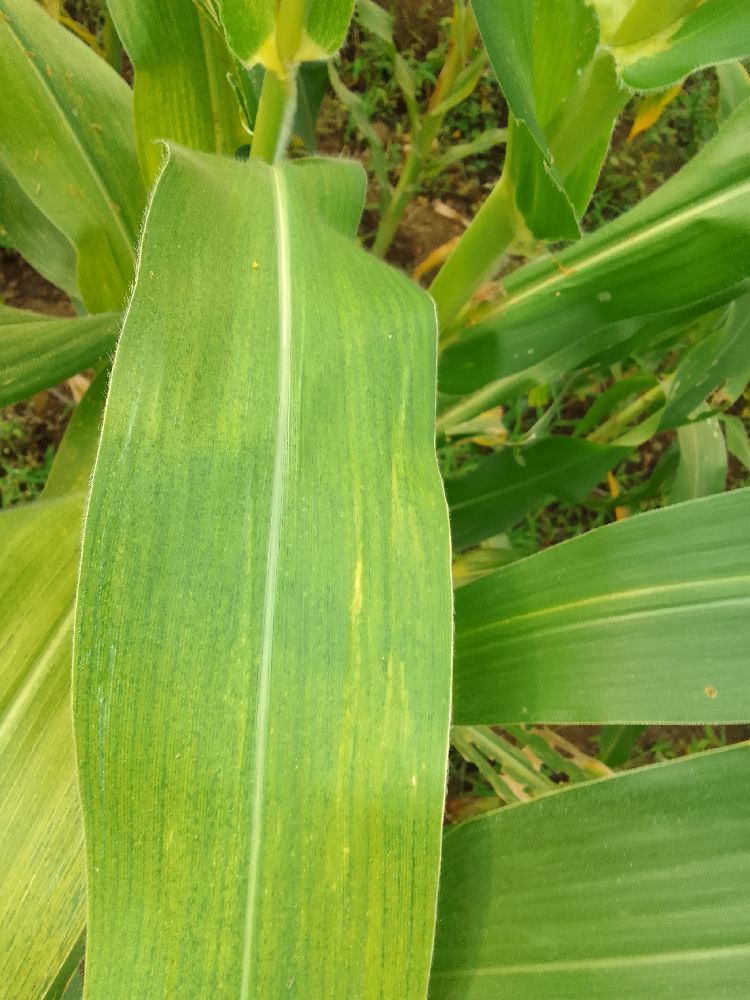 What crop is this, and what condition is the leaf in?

maize, maize lethal necrosis
